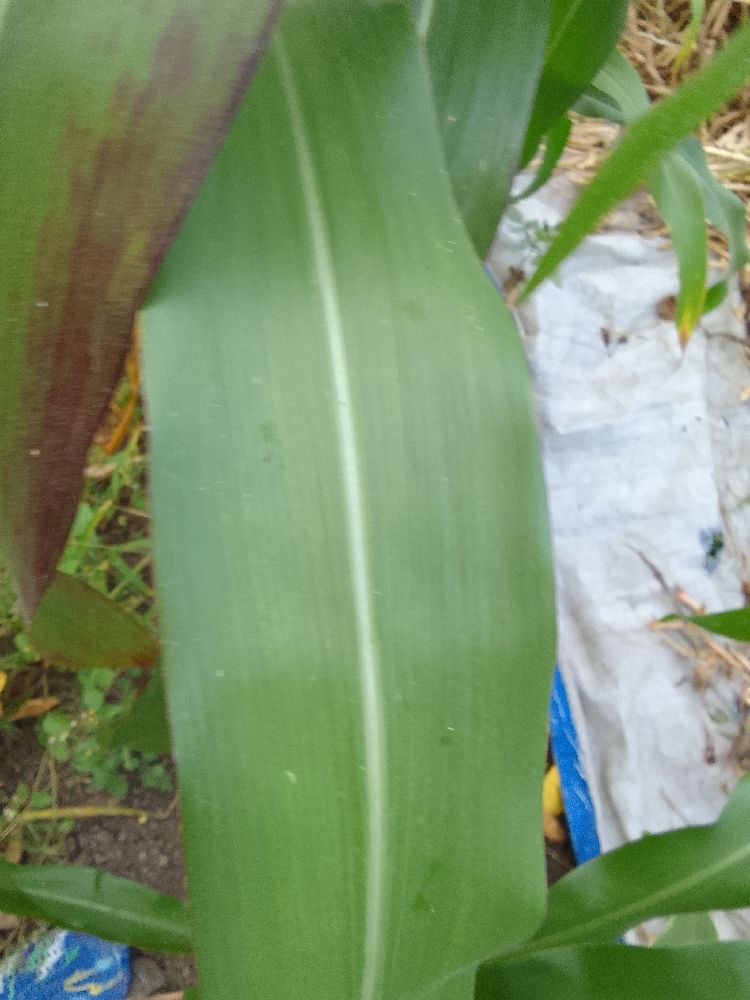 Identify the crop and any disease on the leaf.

maize, healthy
